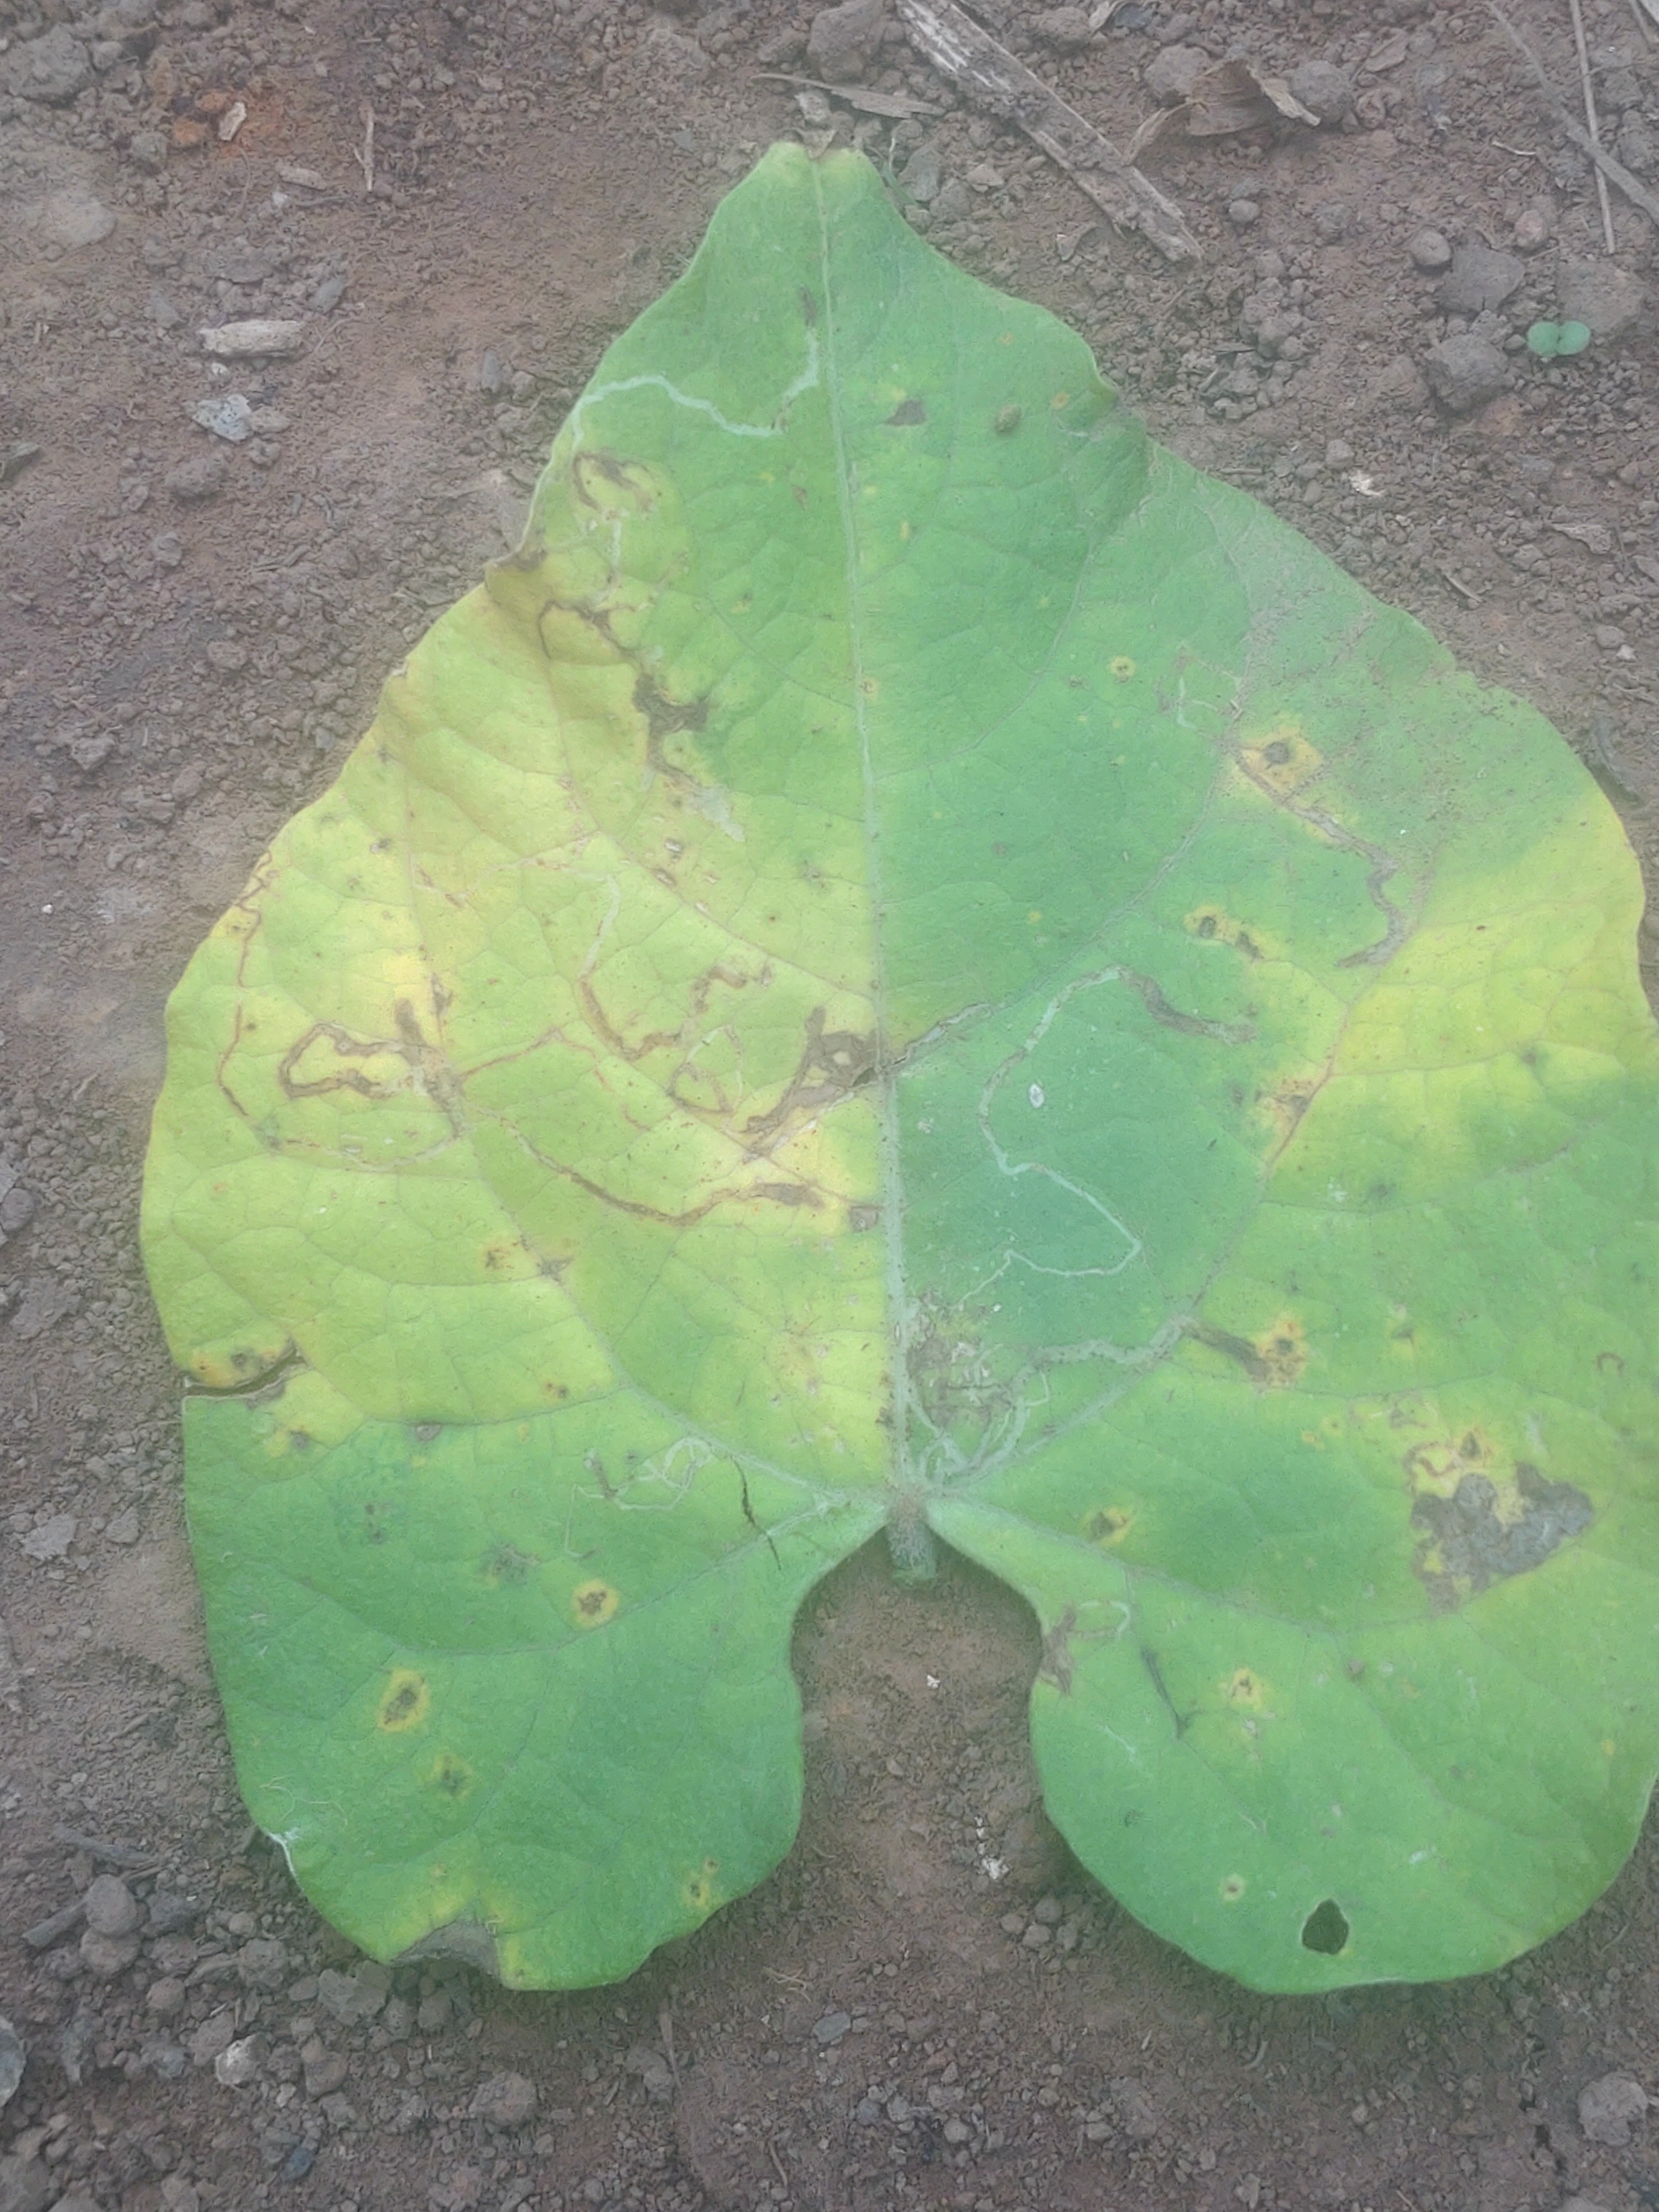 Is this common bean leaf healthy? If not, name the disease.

anthracnose
